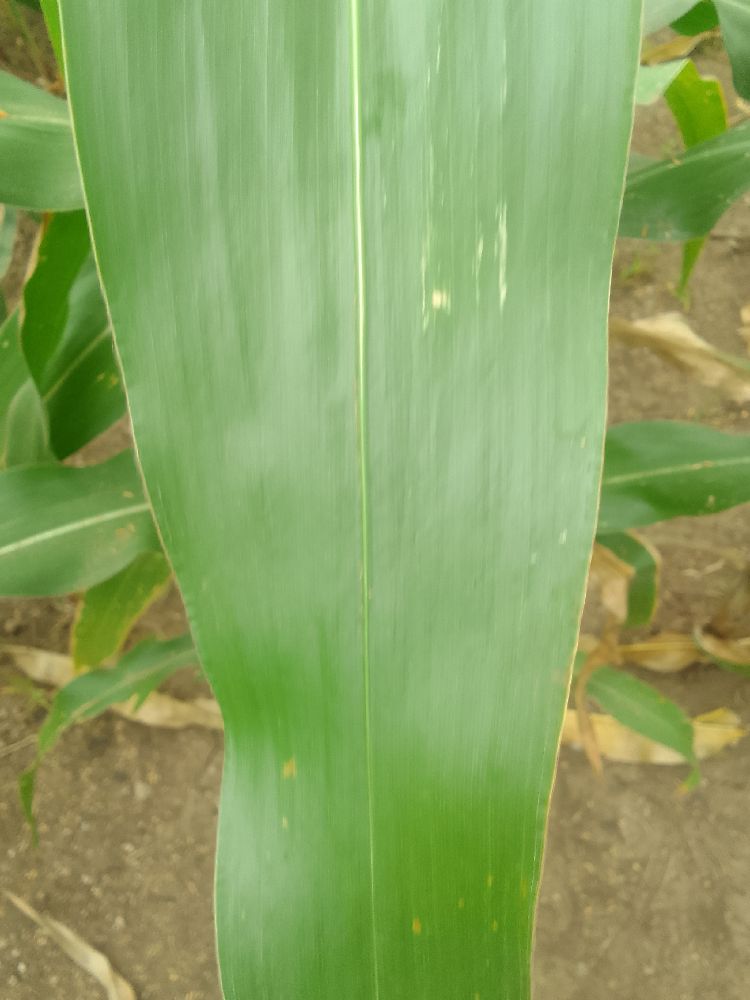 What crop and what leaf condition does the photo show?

maize, healthy
